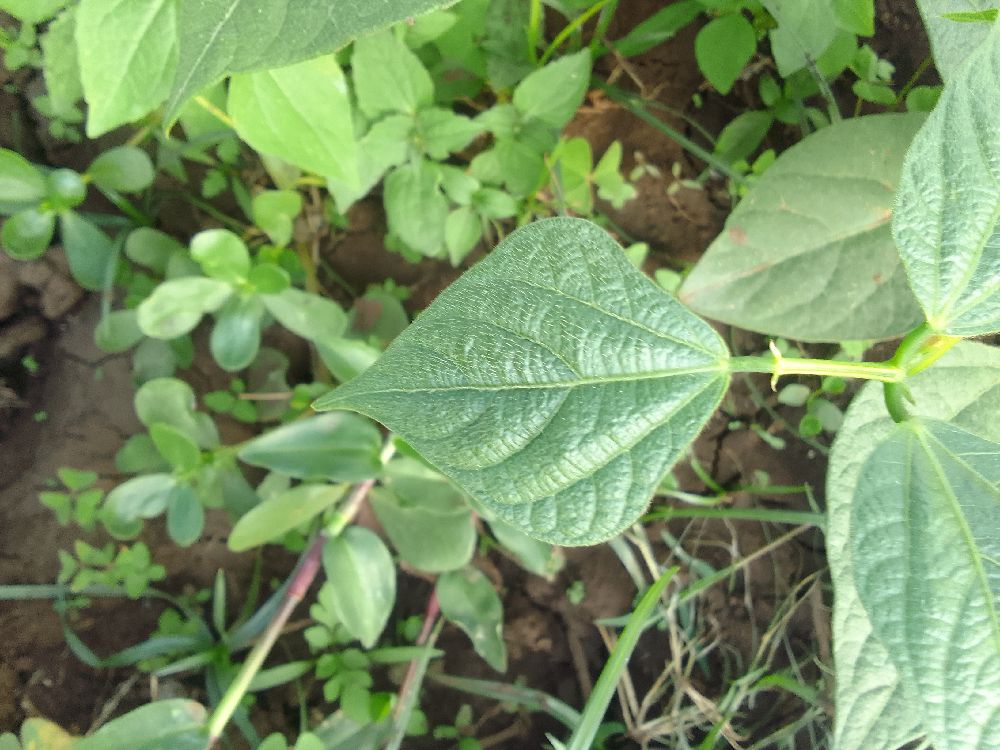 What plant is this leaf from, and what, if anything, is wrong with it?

common bean, healthy
